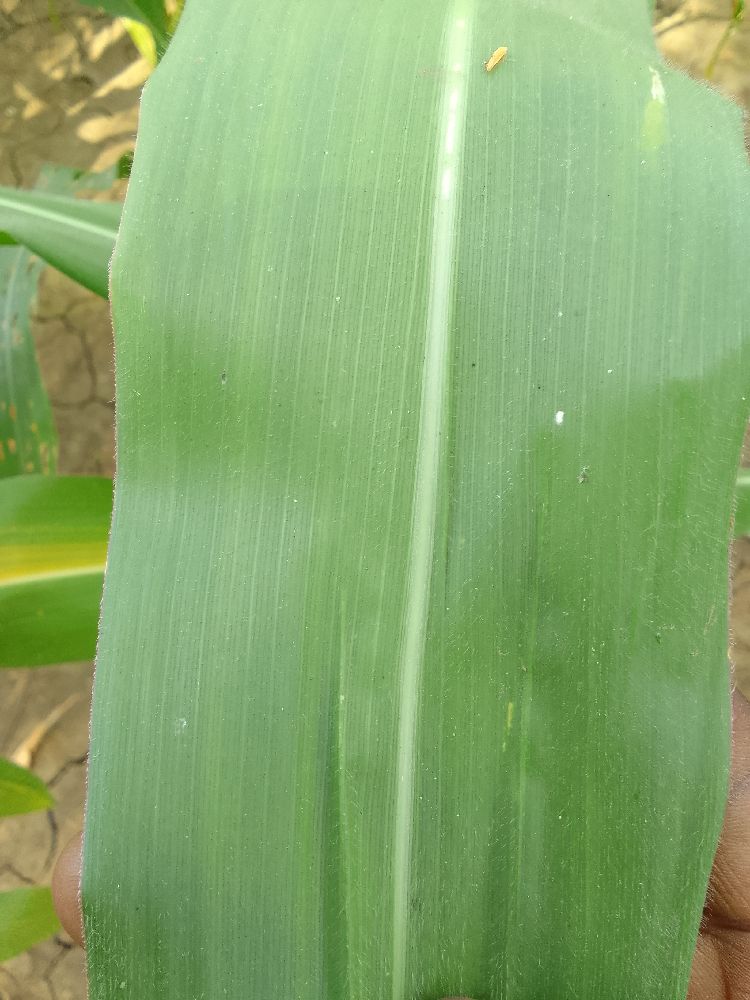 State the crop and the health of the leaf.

maize, healthy
